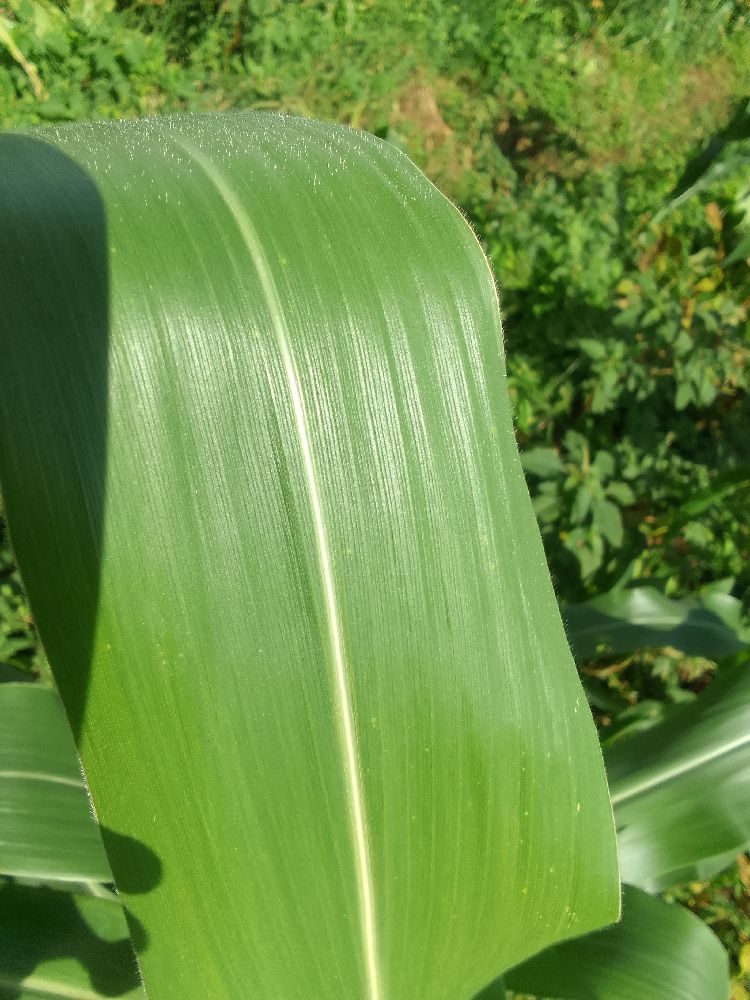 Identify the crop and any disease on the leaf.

maize, healthy
